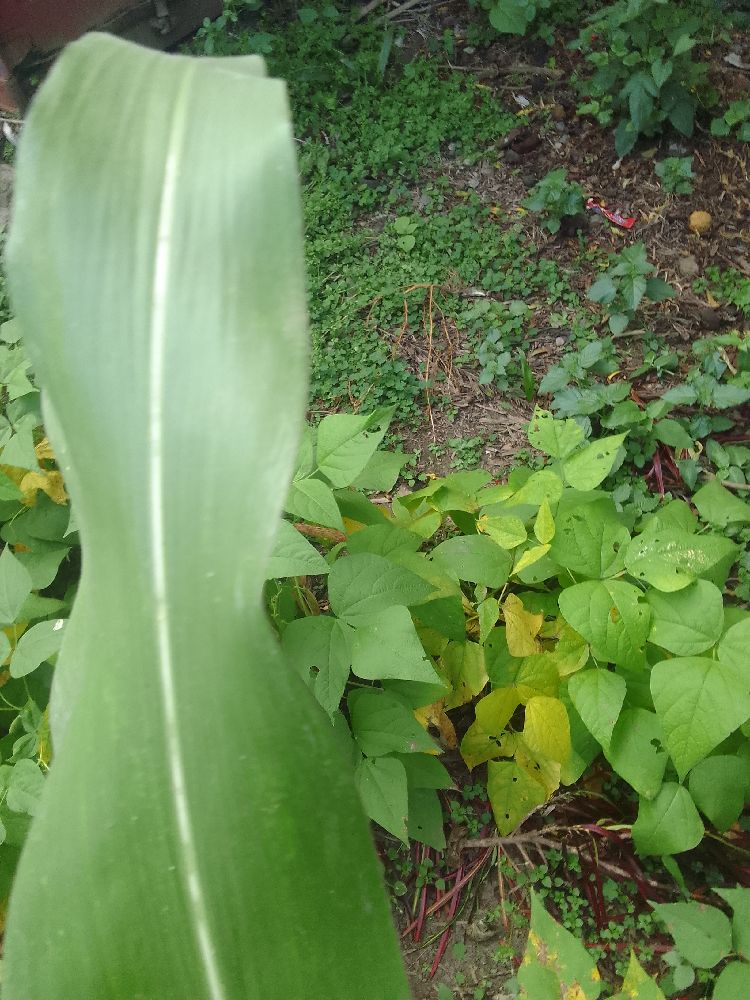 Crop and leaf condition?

maize, healthy
